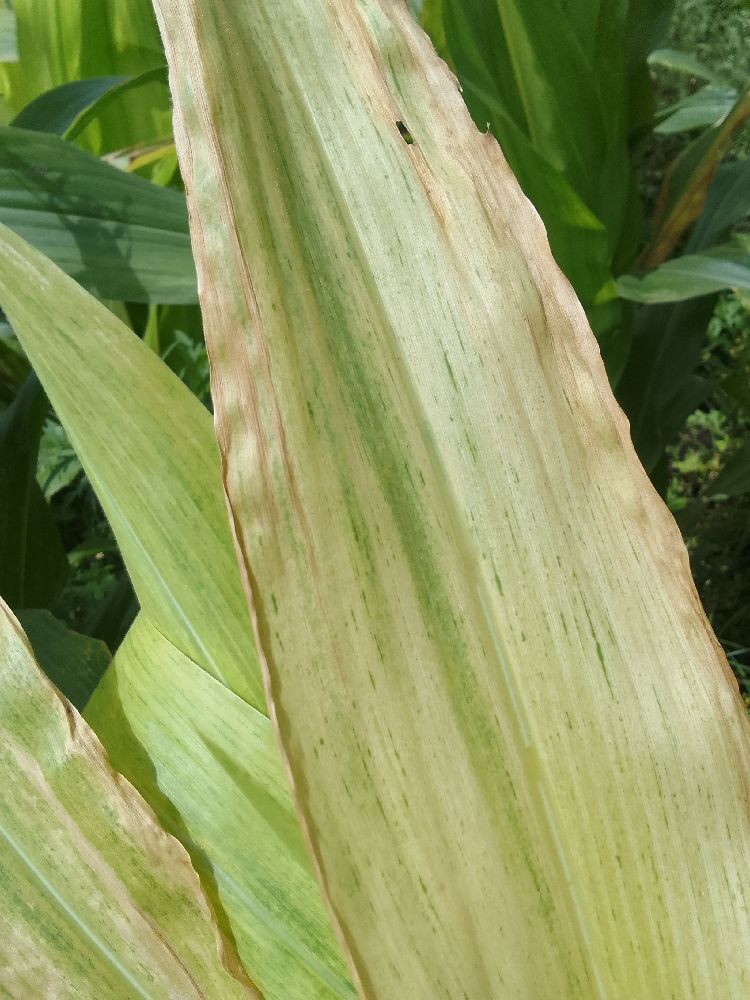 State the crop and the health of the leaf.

maize, maize lethal necrosis
